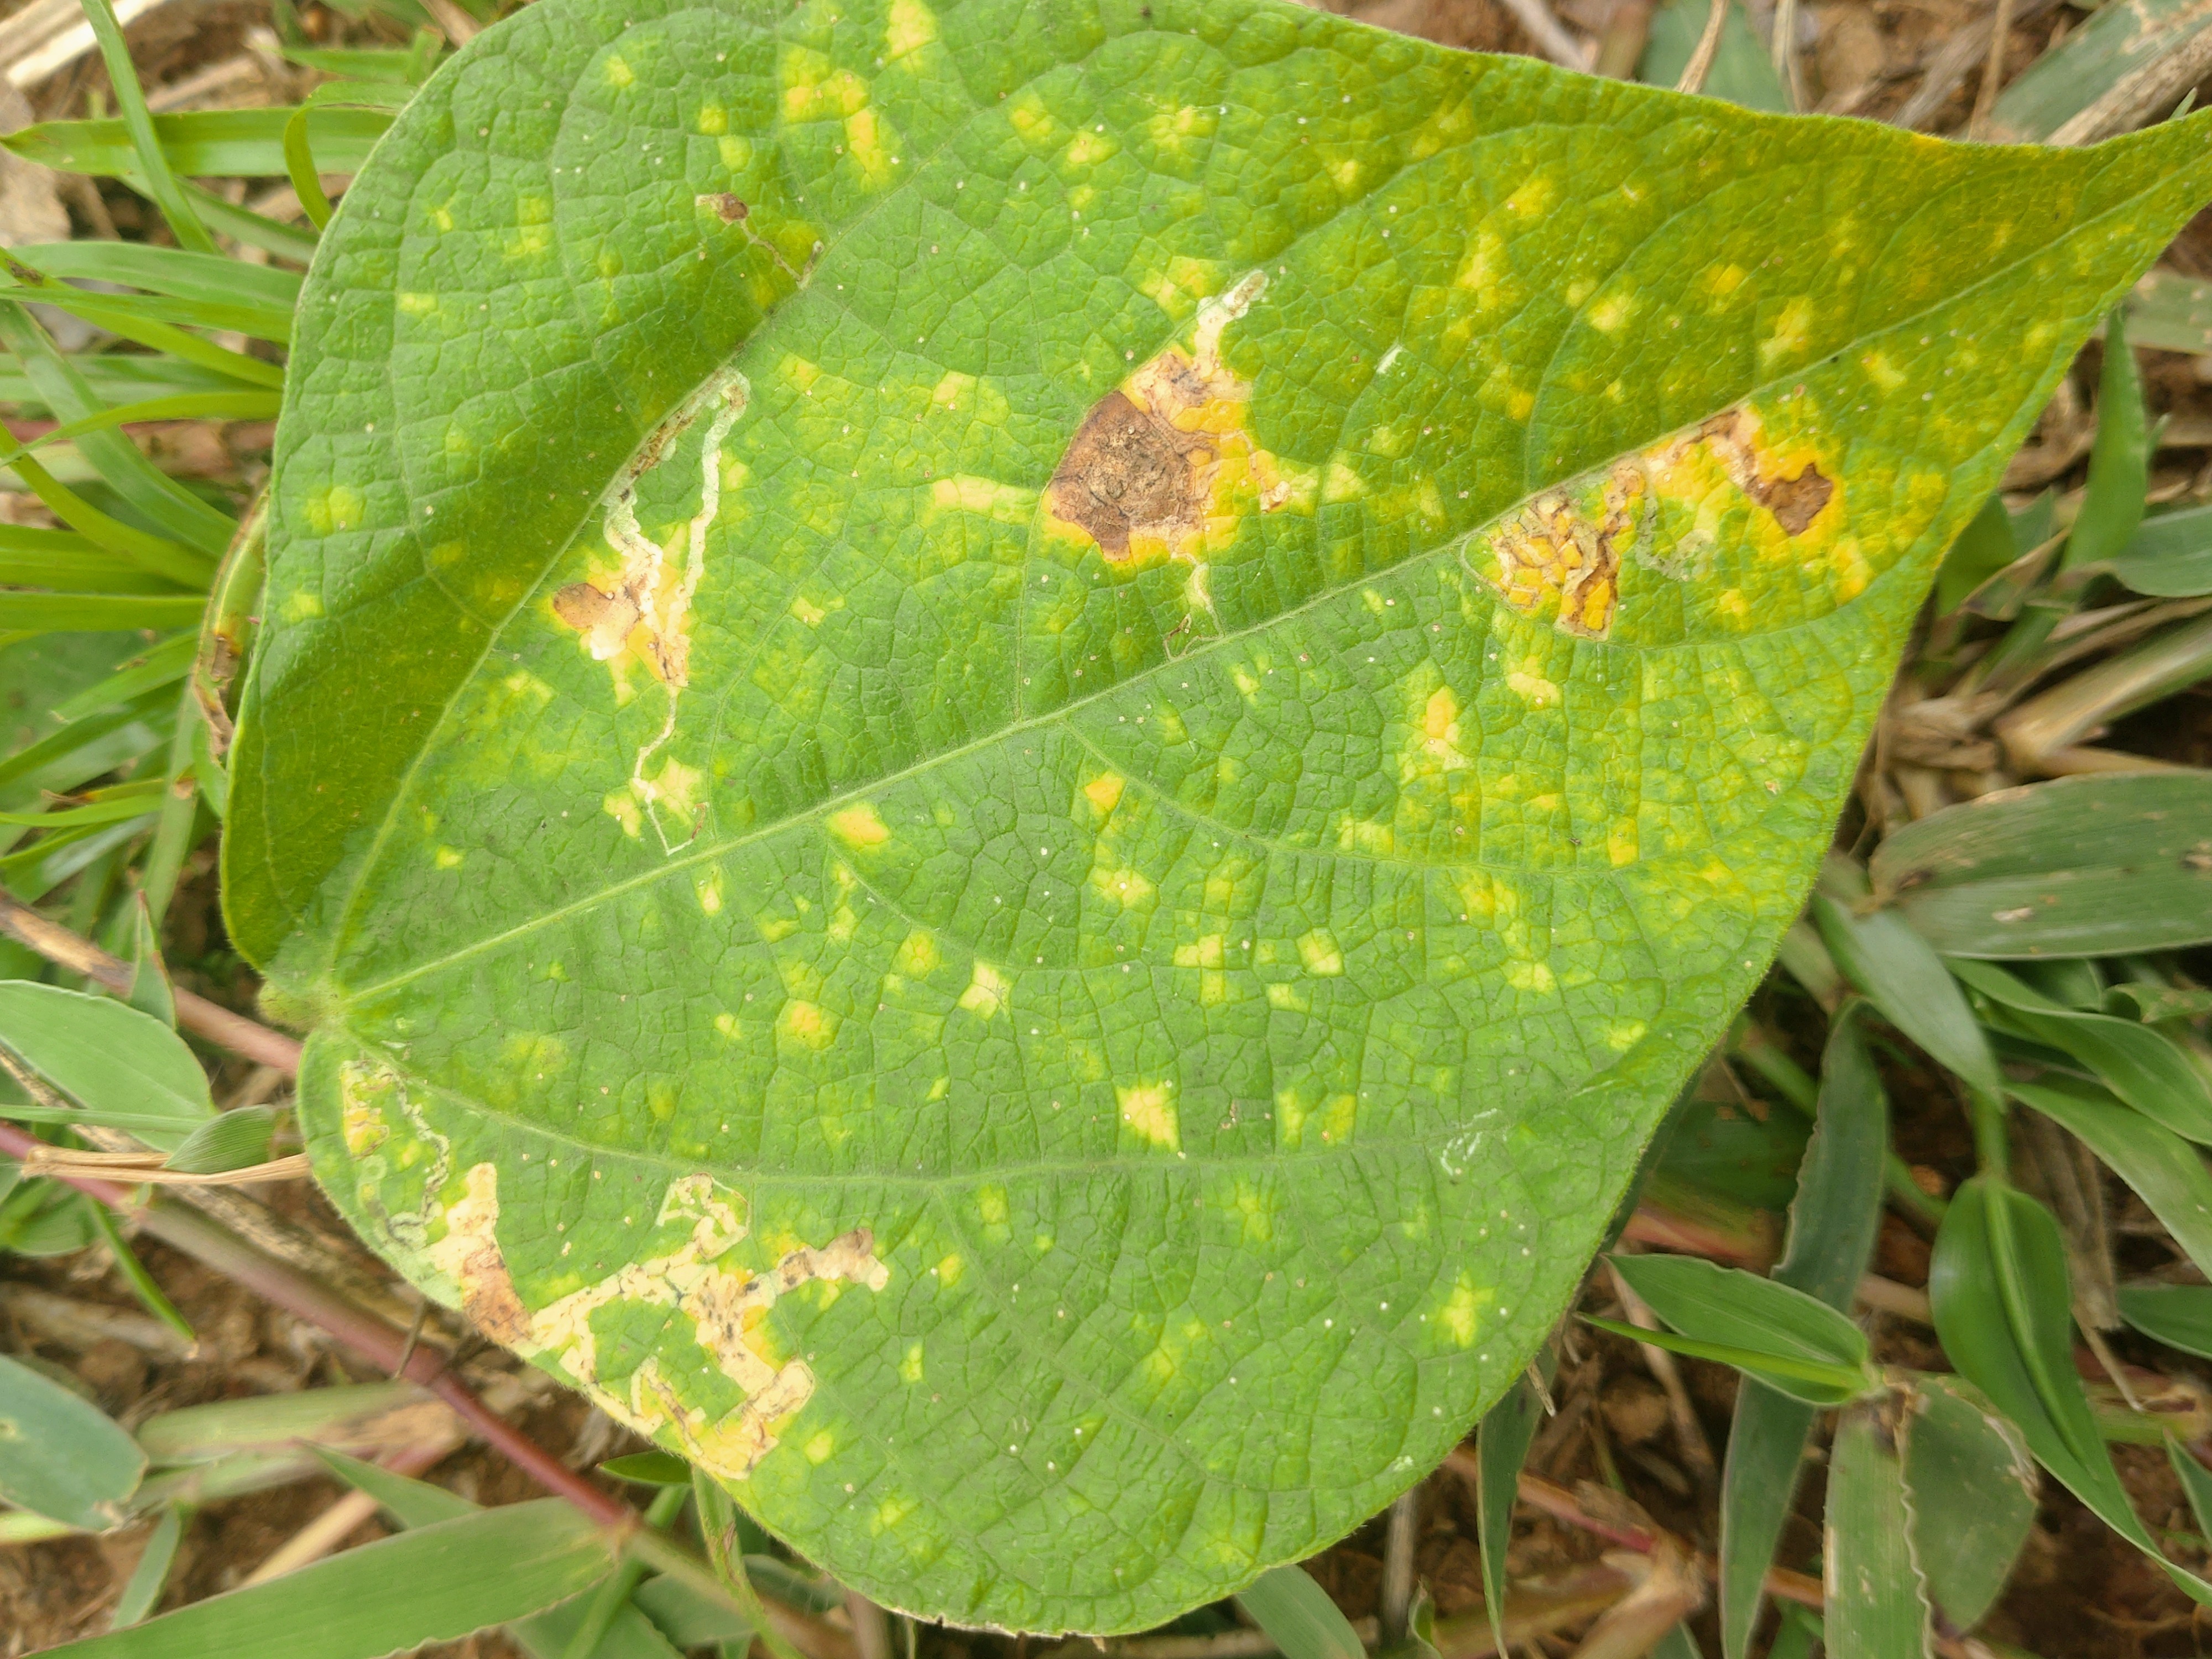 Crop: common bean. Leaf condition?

rust
